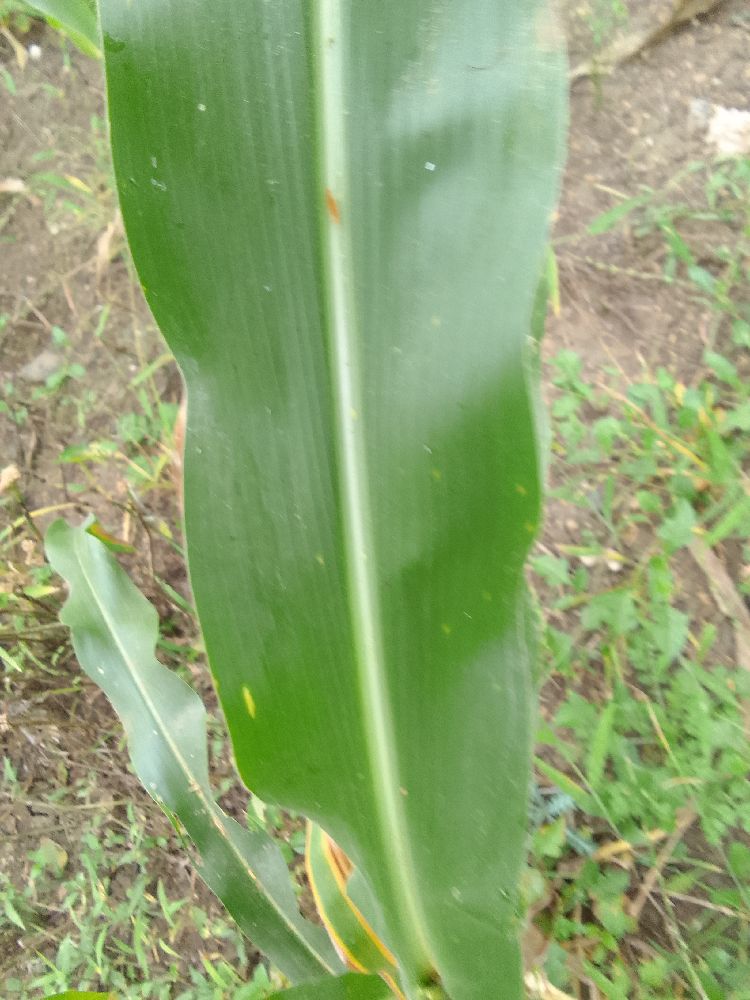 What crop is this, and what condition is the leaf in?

maize, healthy
